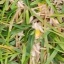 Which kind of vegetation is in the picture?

grass
